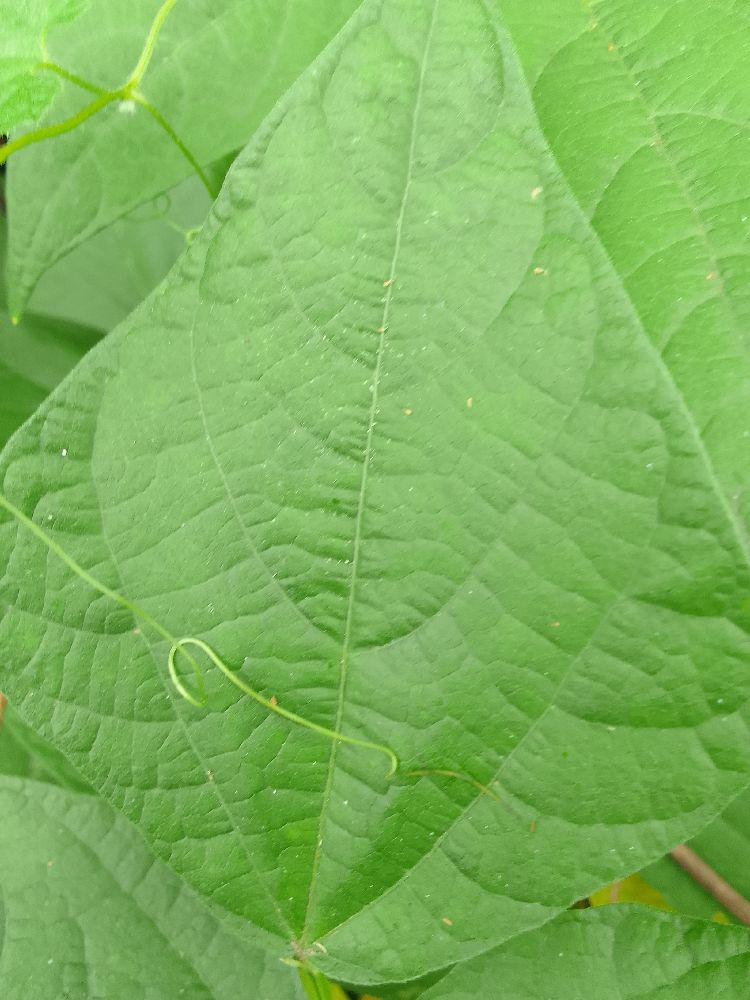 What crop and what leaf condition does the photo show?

common bean, healthy
